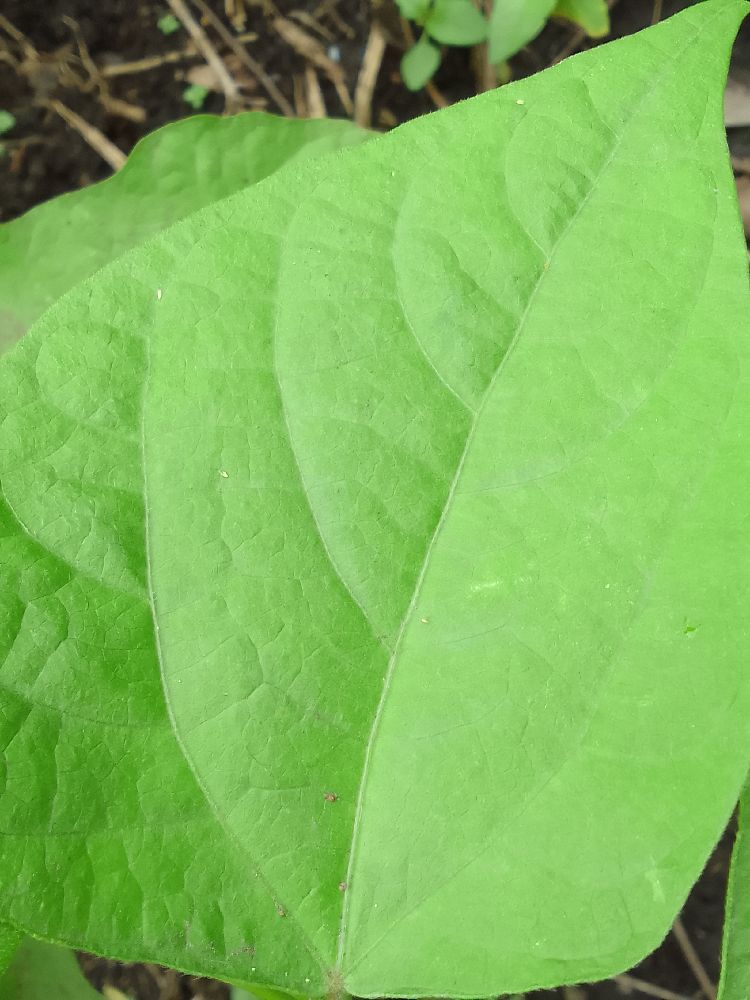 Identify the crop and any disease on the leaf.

common bean, healthy
